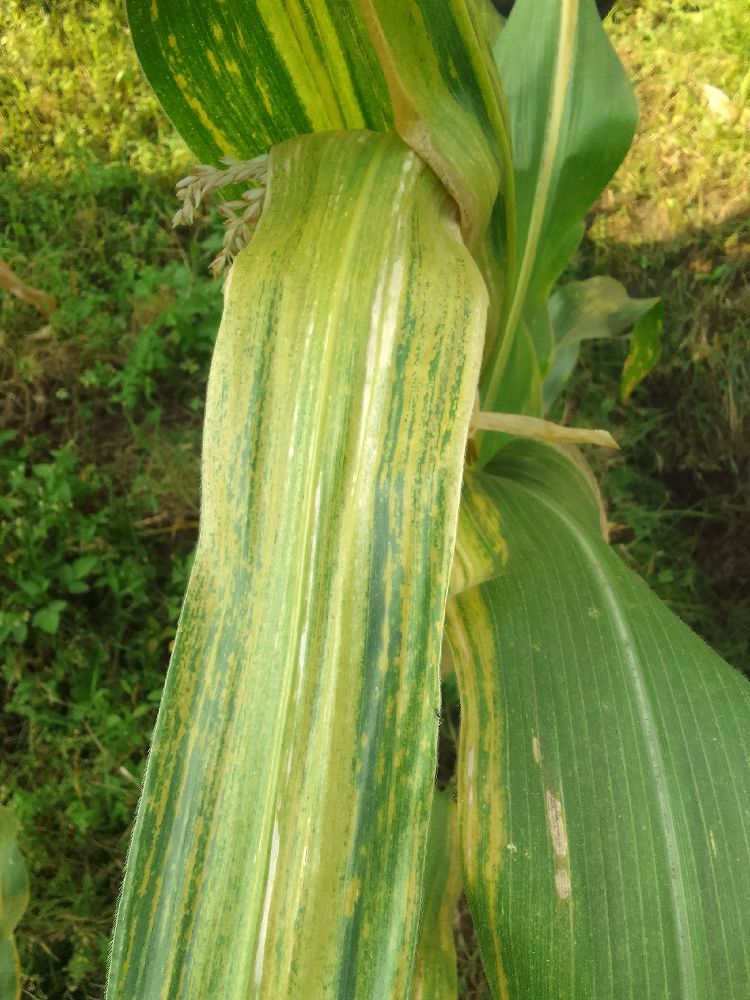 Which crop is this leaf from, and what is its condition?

maize, maize lethal necrosis
